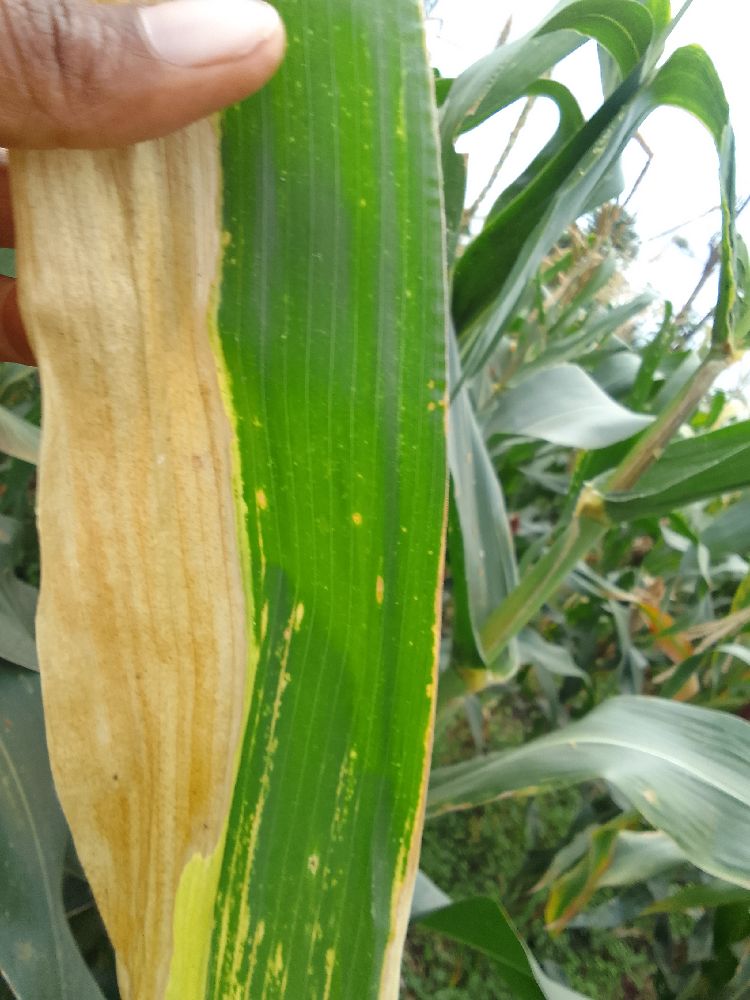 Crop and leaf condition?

maize, maize lethal necrosis
